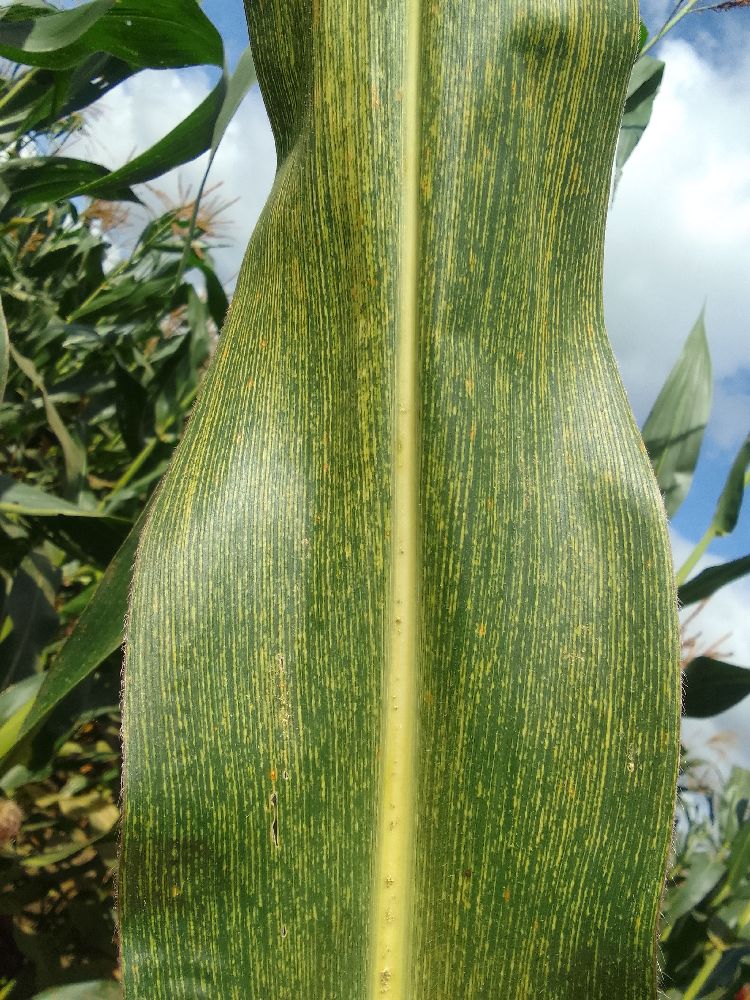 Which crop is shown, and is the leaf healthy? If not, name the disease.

maize, maize streak virus
